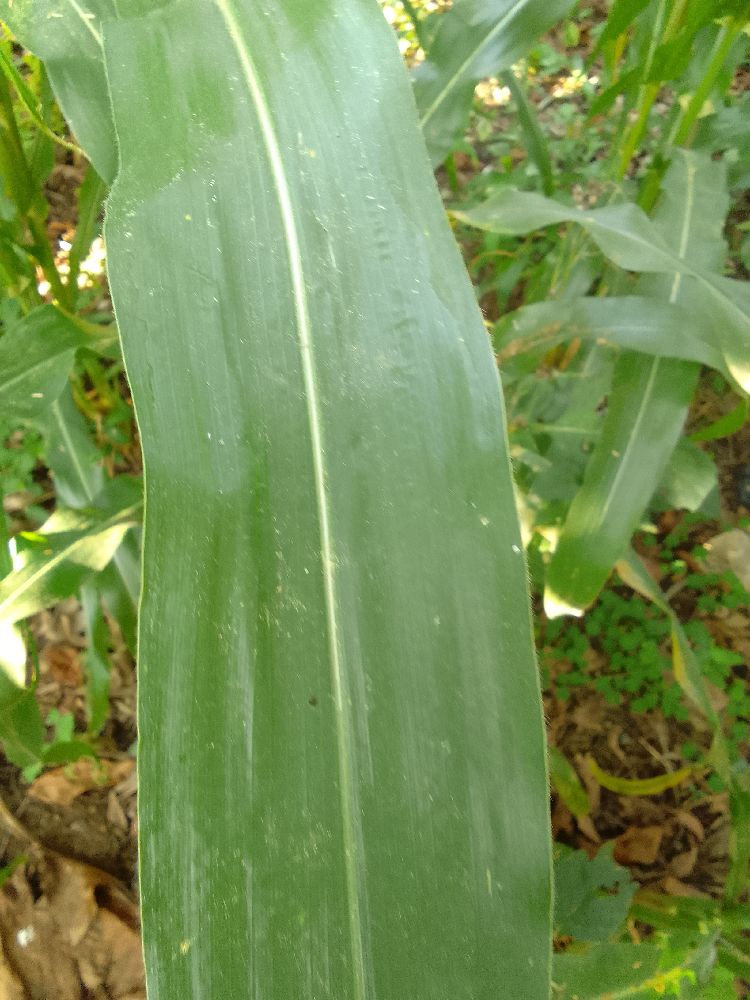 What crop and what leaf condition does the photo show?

maize, healthy
